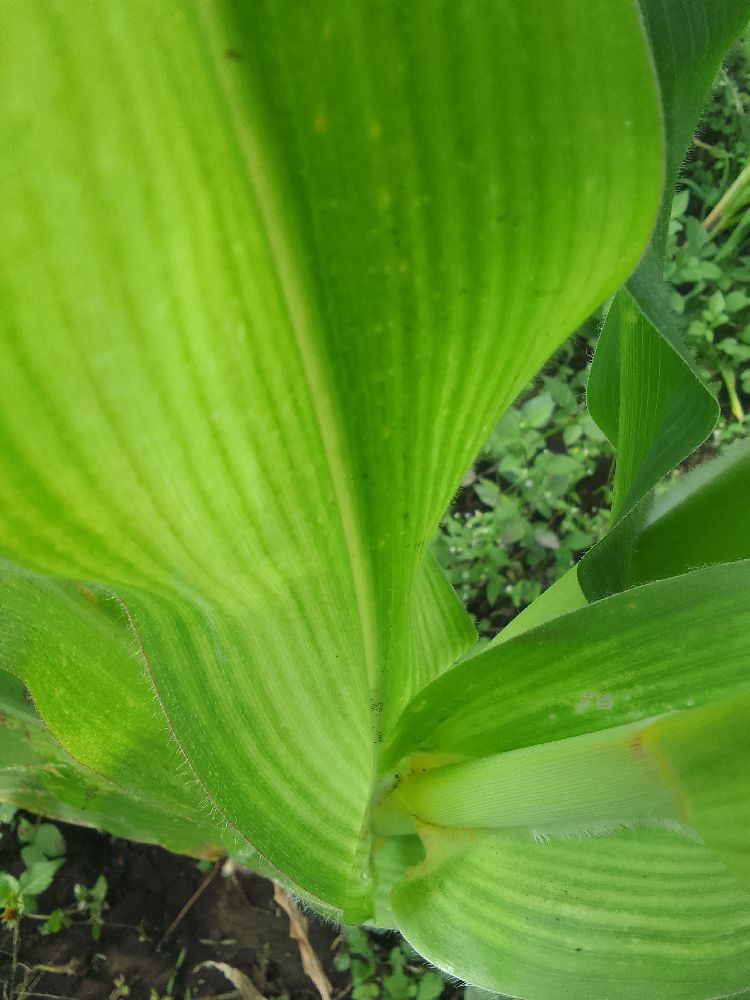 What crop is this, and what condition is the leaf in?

maize, maize lethal necrosis
